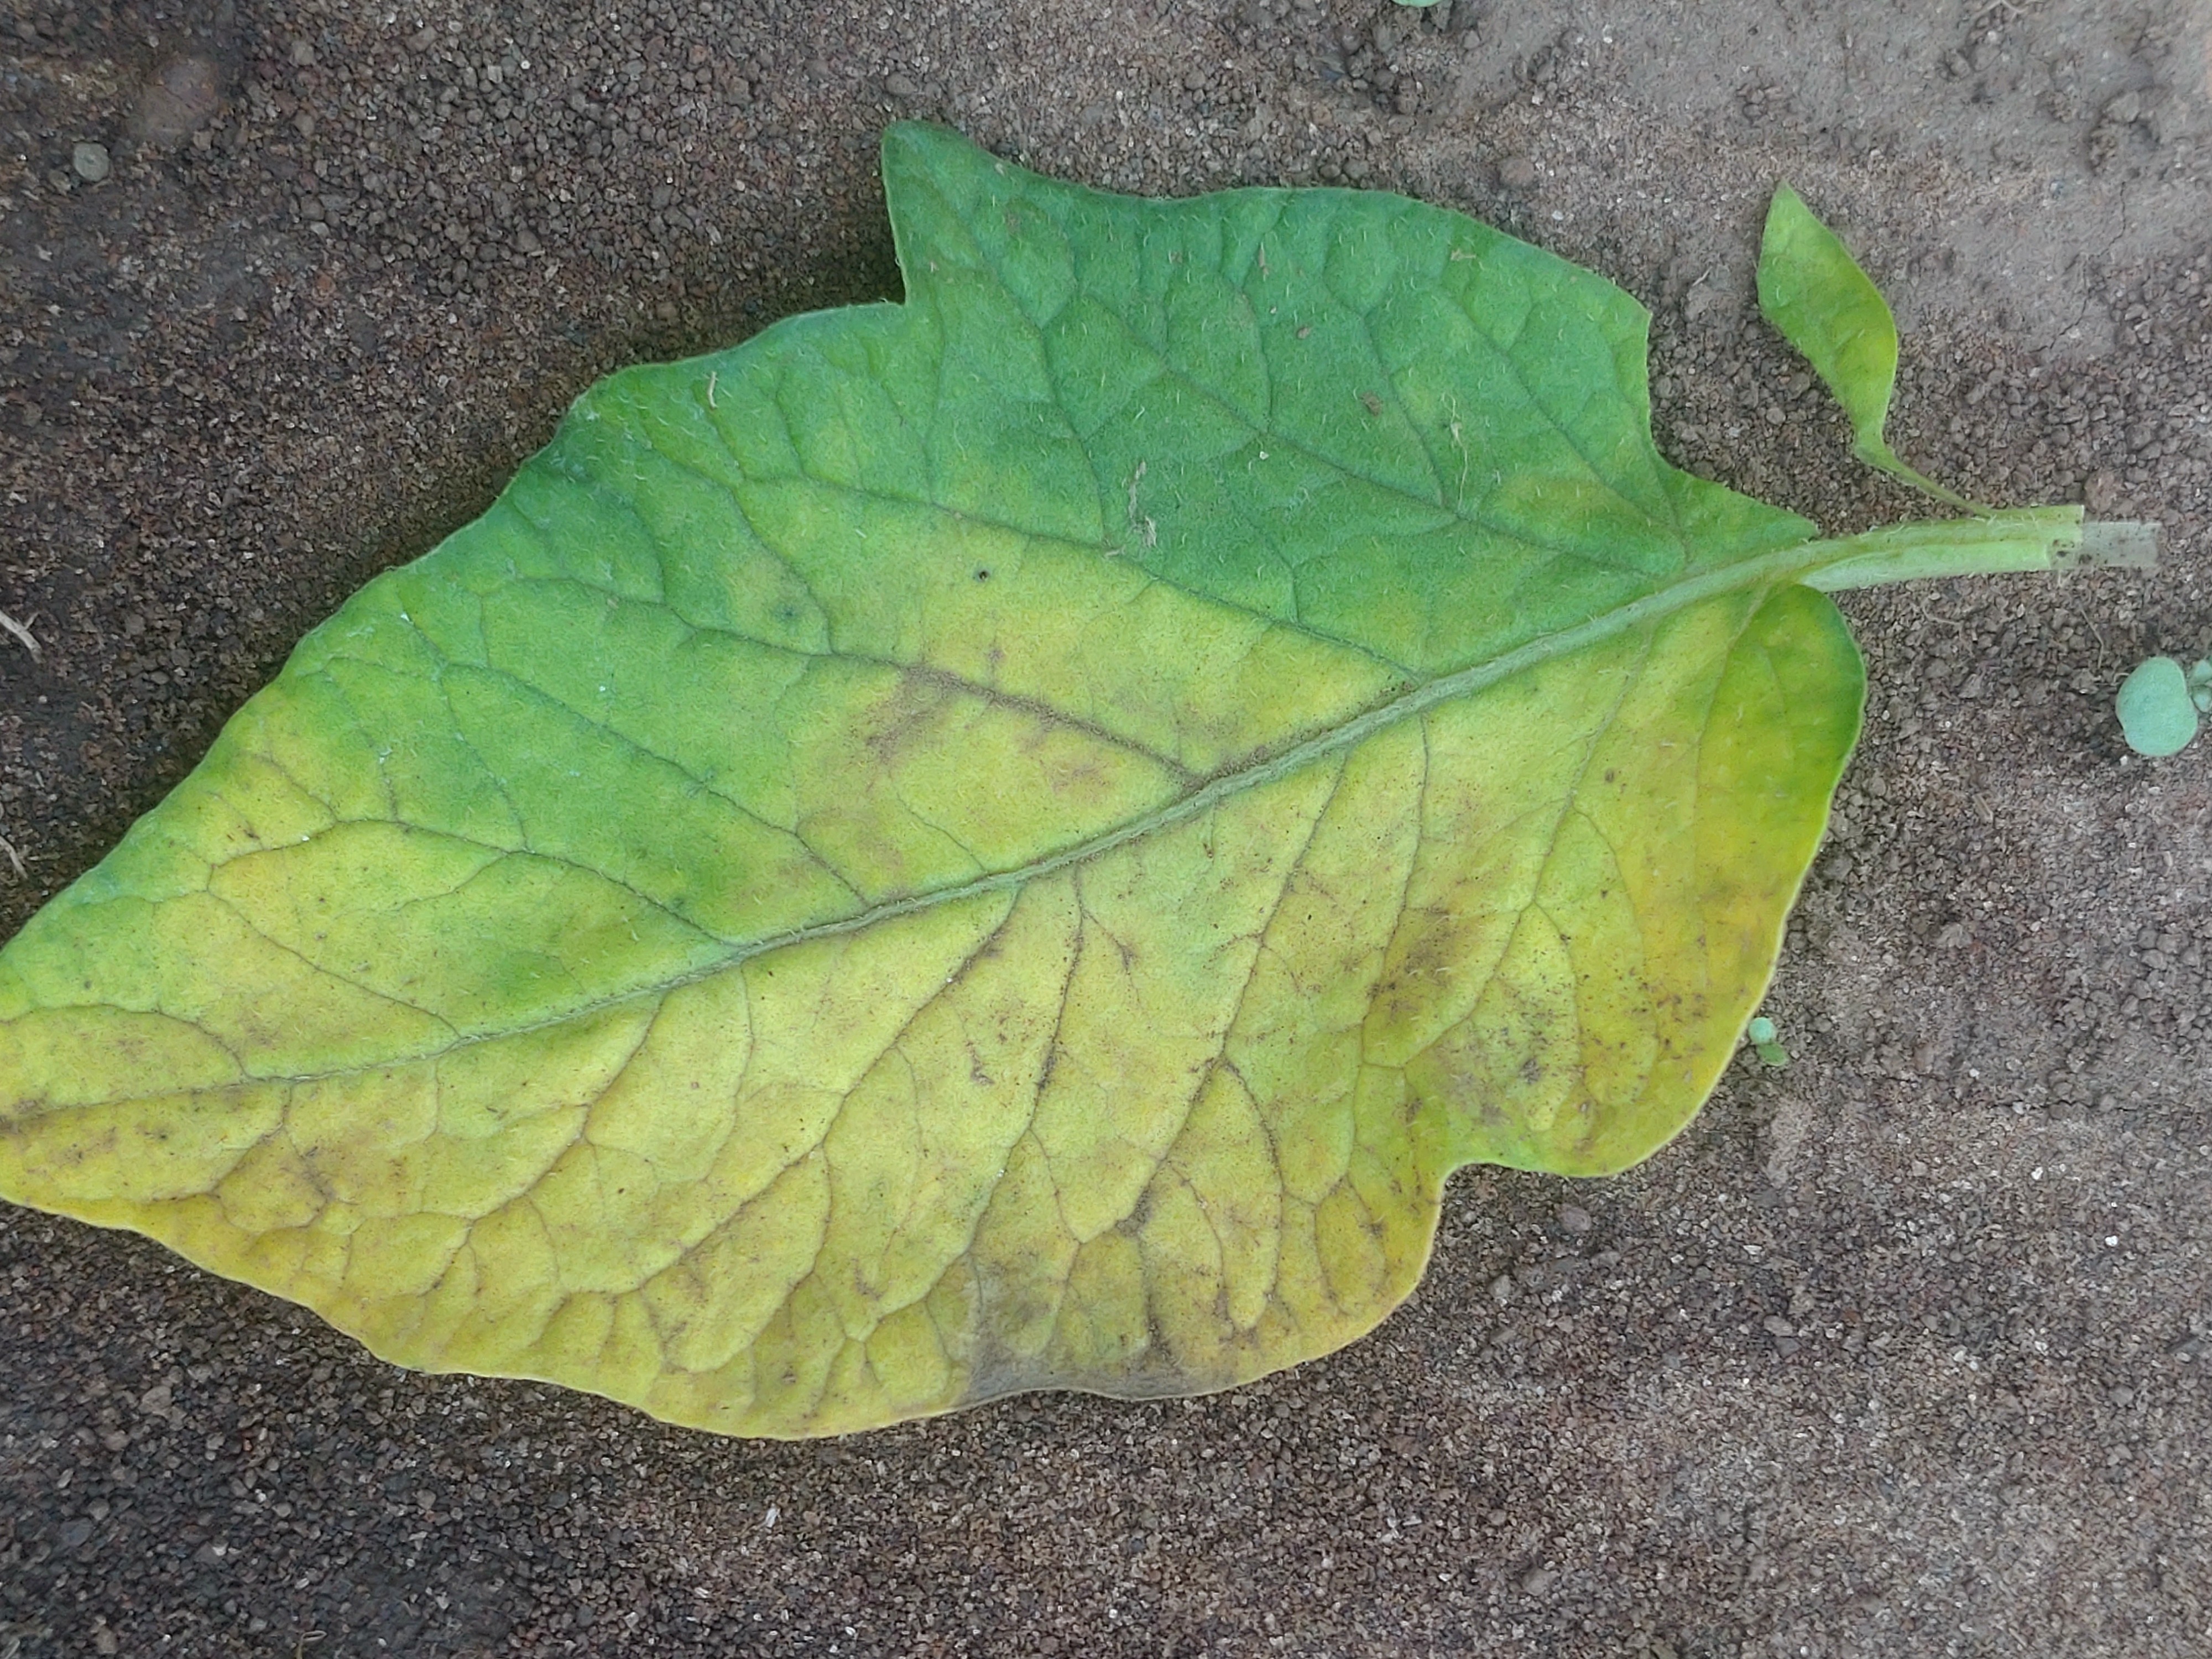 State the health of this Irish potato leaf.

late blight
